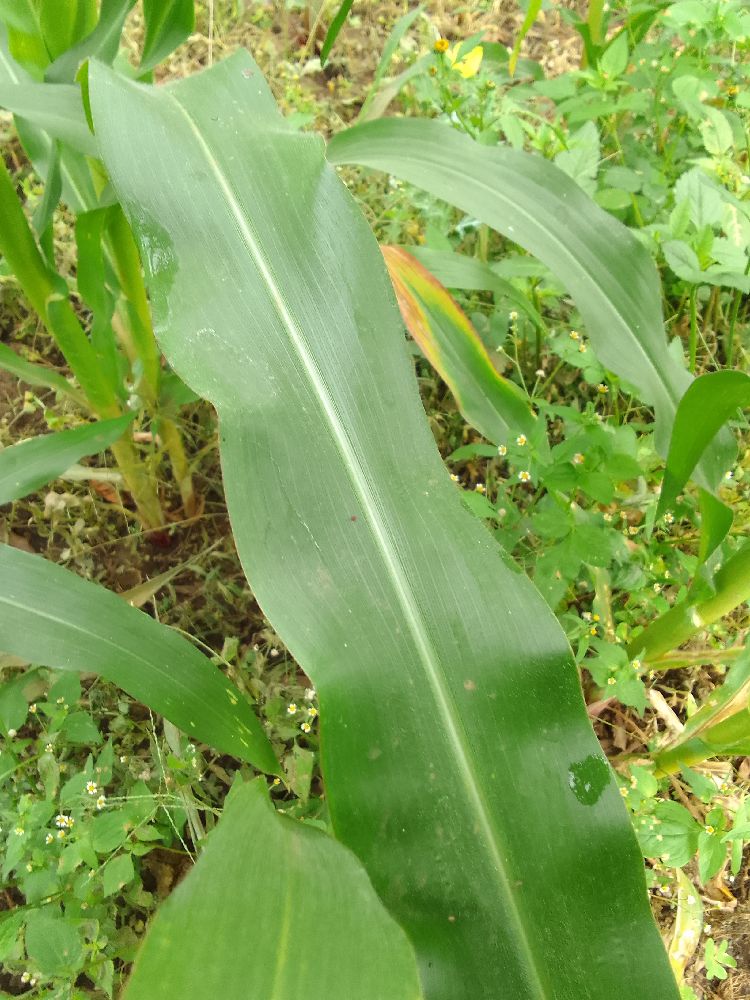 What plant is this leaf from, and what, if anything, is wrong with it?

maize, healthy
